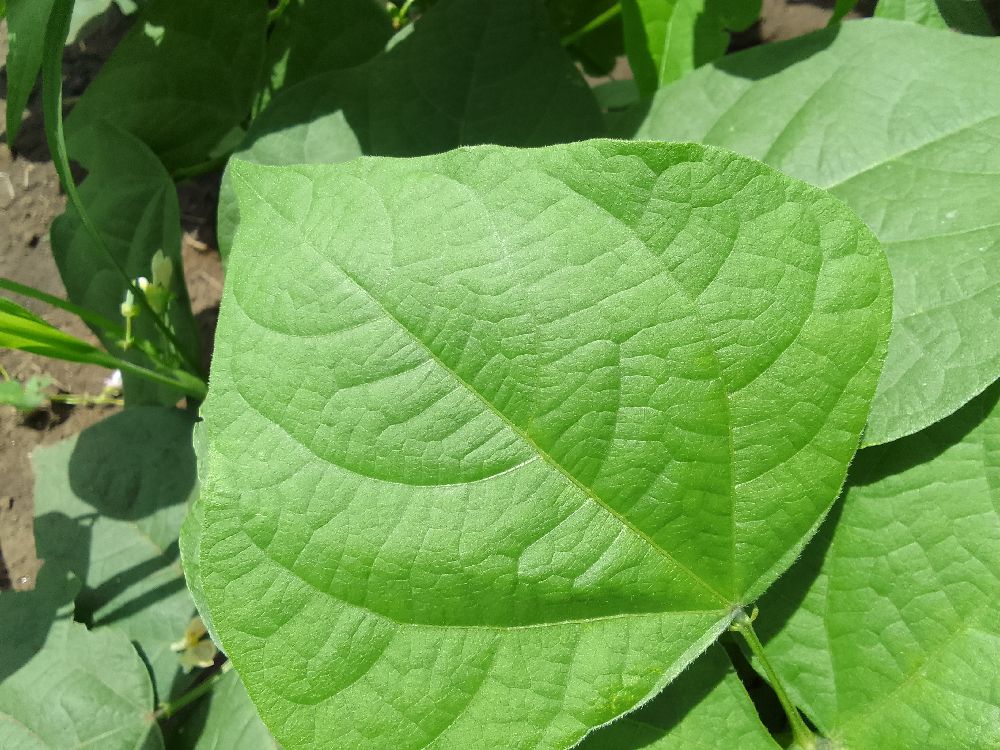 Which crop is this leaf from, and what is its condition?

common bean, healthy
